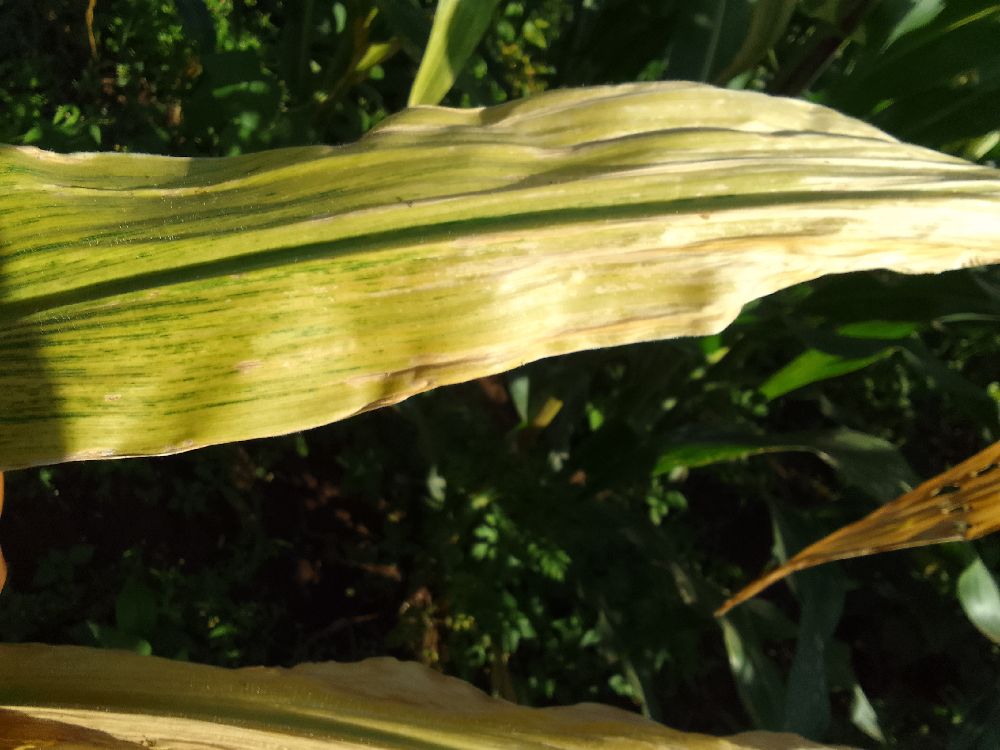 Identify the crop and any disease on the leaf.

maize, maize lethal necrosis
